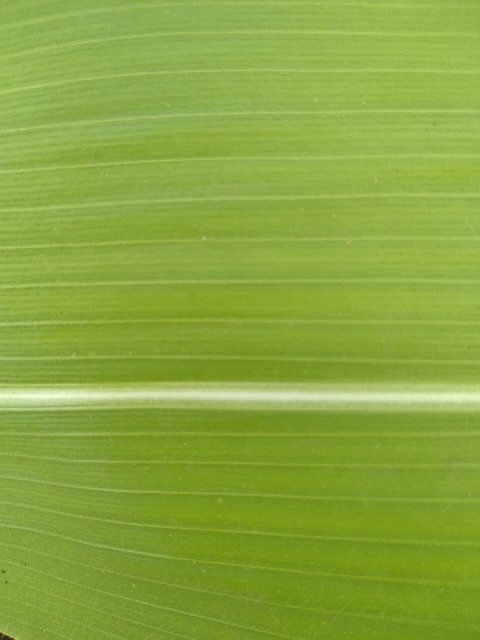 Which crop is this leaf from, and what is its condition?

maize, healthy
